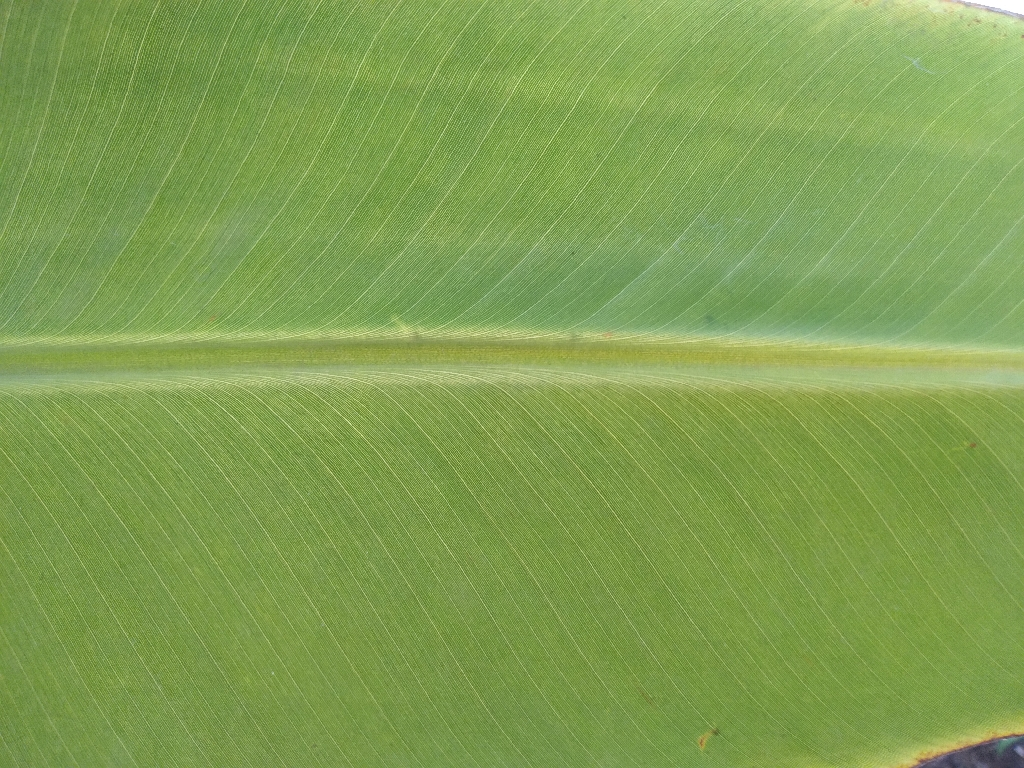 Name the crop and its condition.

banana, healthy
